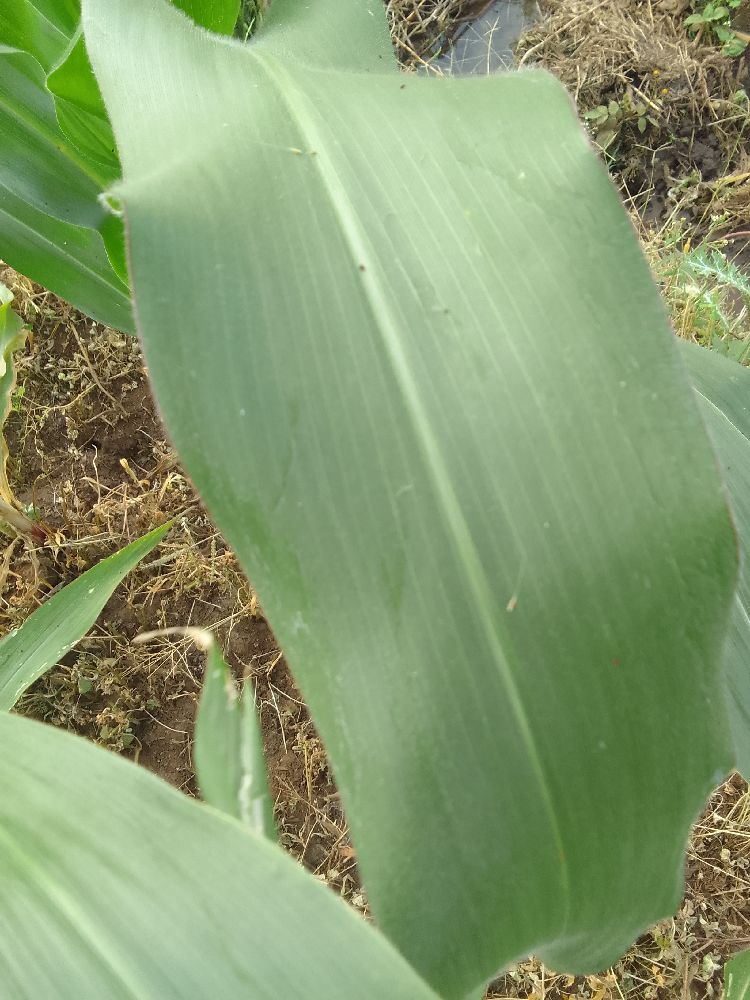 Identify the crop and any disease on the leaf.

maize, healthy
